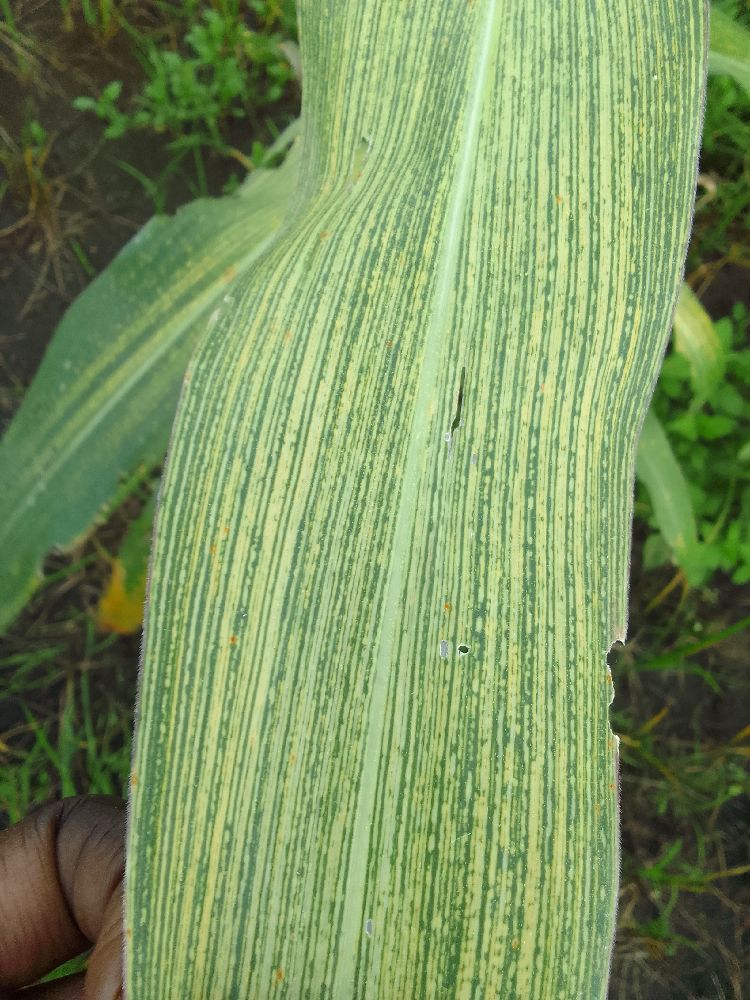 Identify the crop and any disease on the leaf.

maize, maize streak virus
